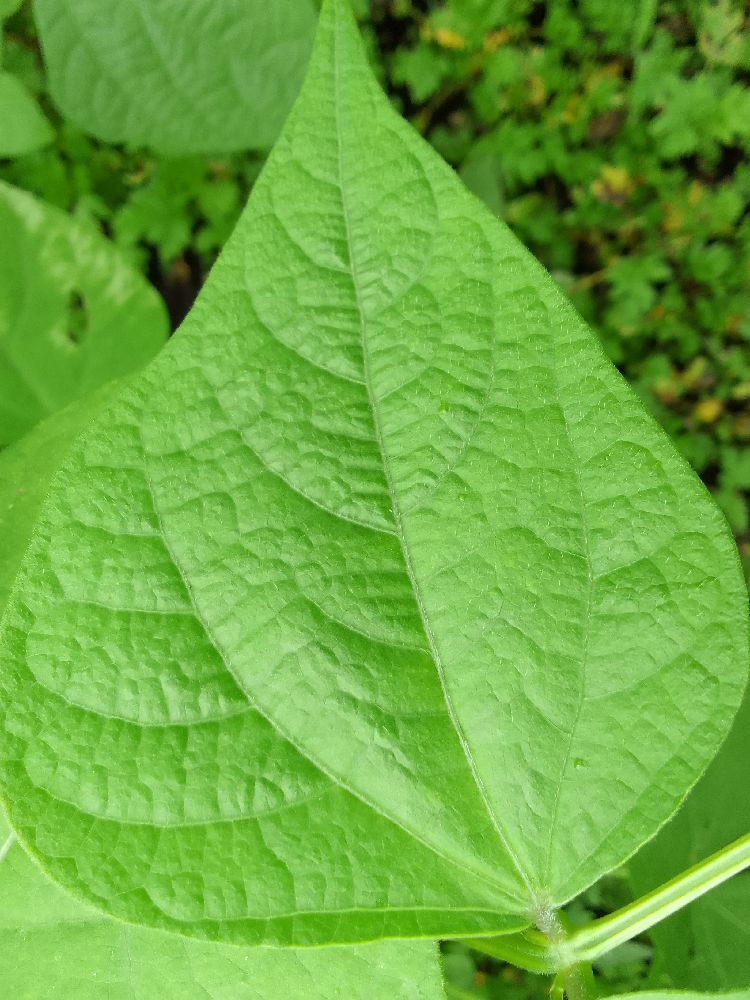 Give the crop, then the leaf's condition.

common bean, healthy
